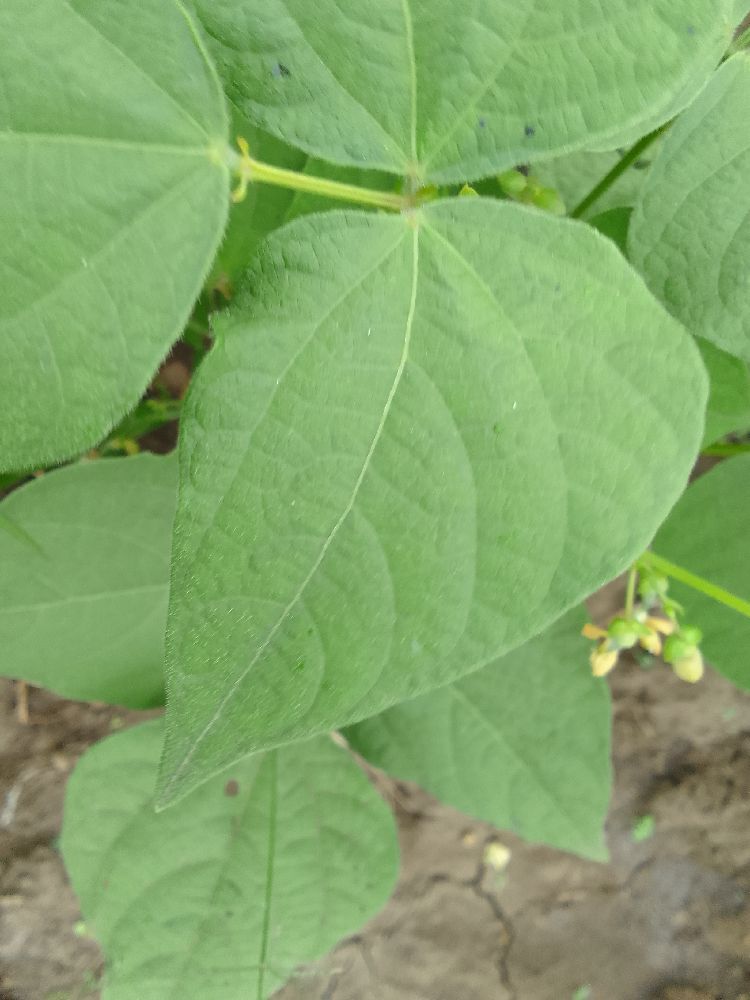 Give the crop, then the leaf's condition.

common bean, healthy
